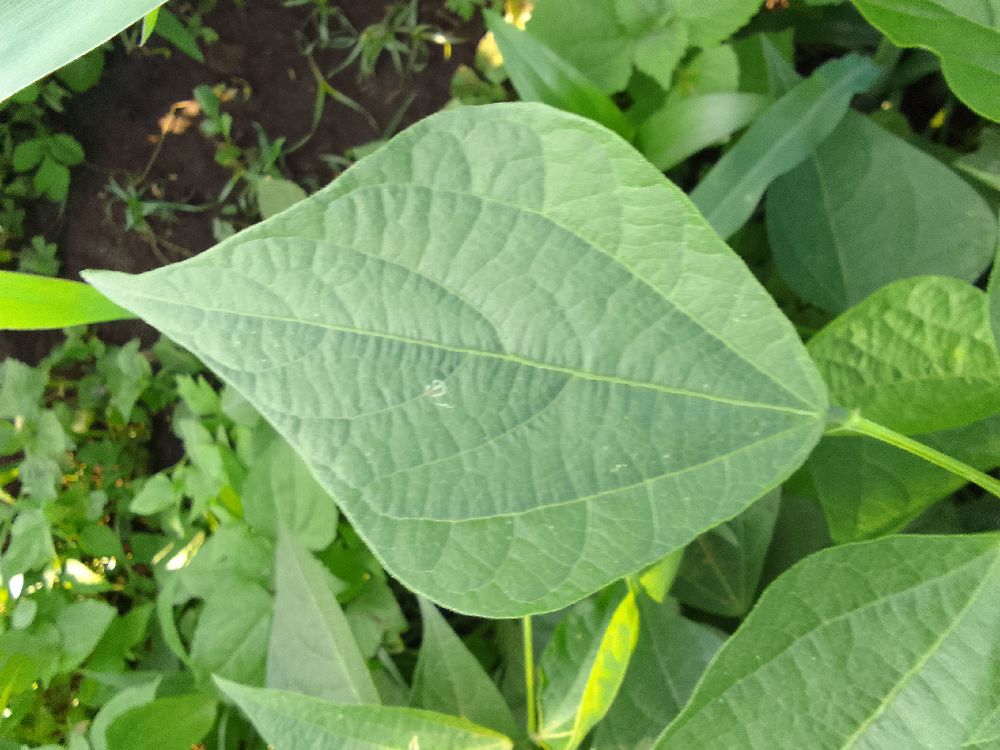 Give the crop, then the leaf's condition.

common bean, healthy
